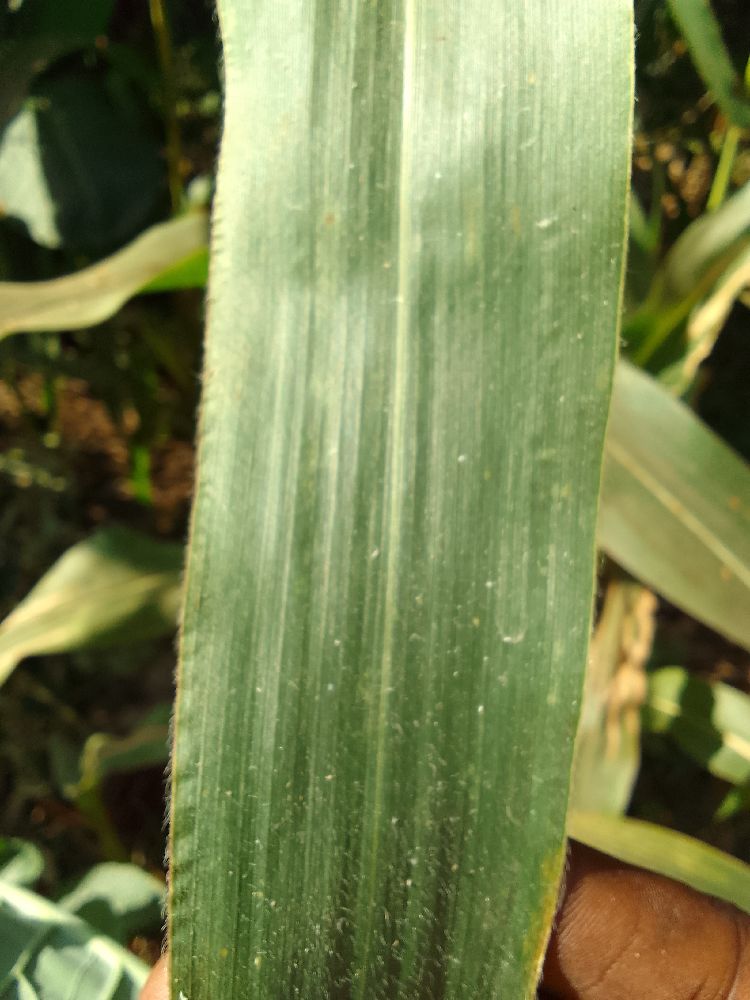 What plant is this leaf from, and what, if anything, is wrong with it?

maize, healthy
